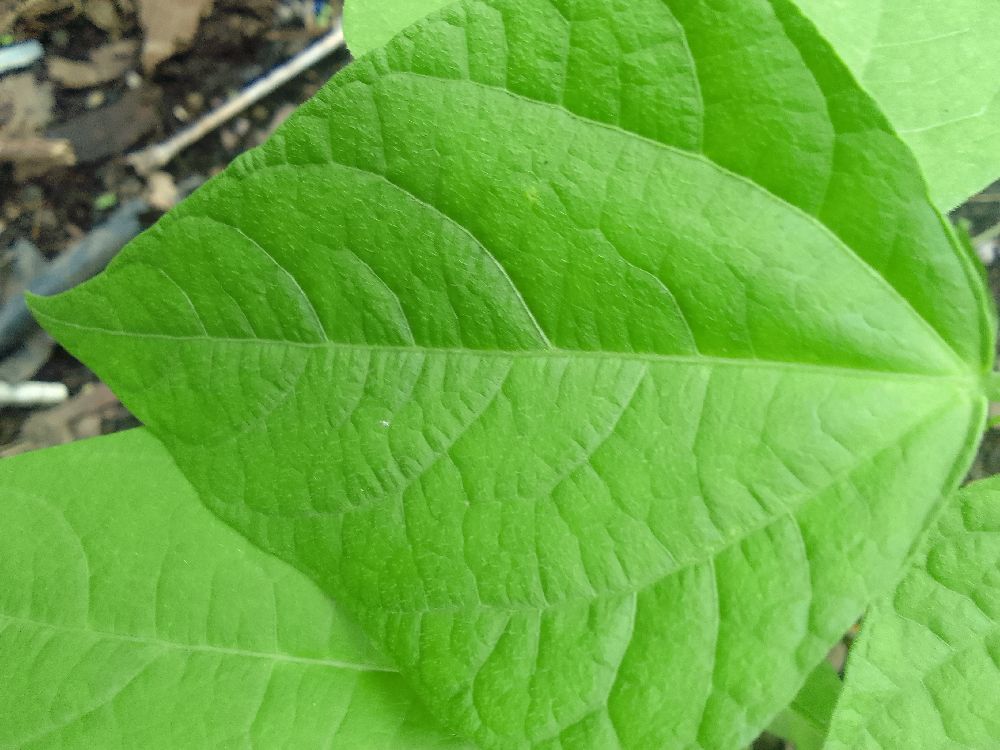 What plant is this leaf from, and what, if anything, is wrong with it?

common bean, healthy
